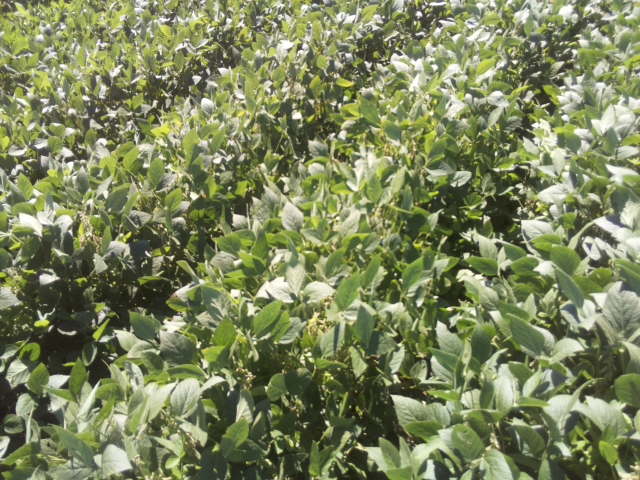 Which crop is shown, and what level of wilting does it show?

soybean, slight leaflet or petiole turgor loss in upper canopy
